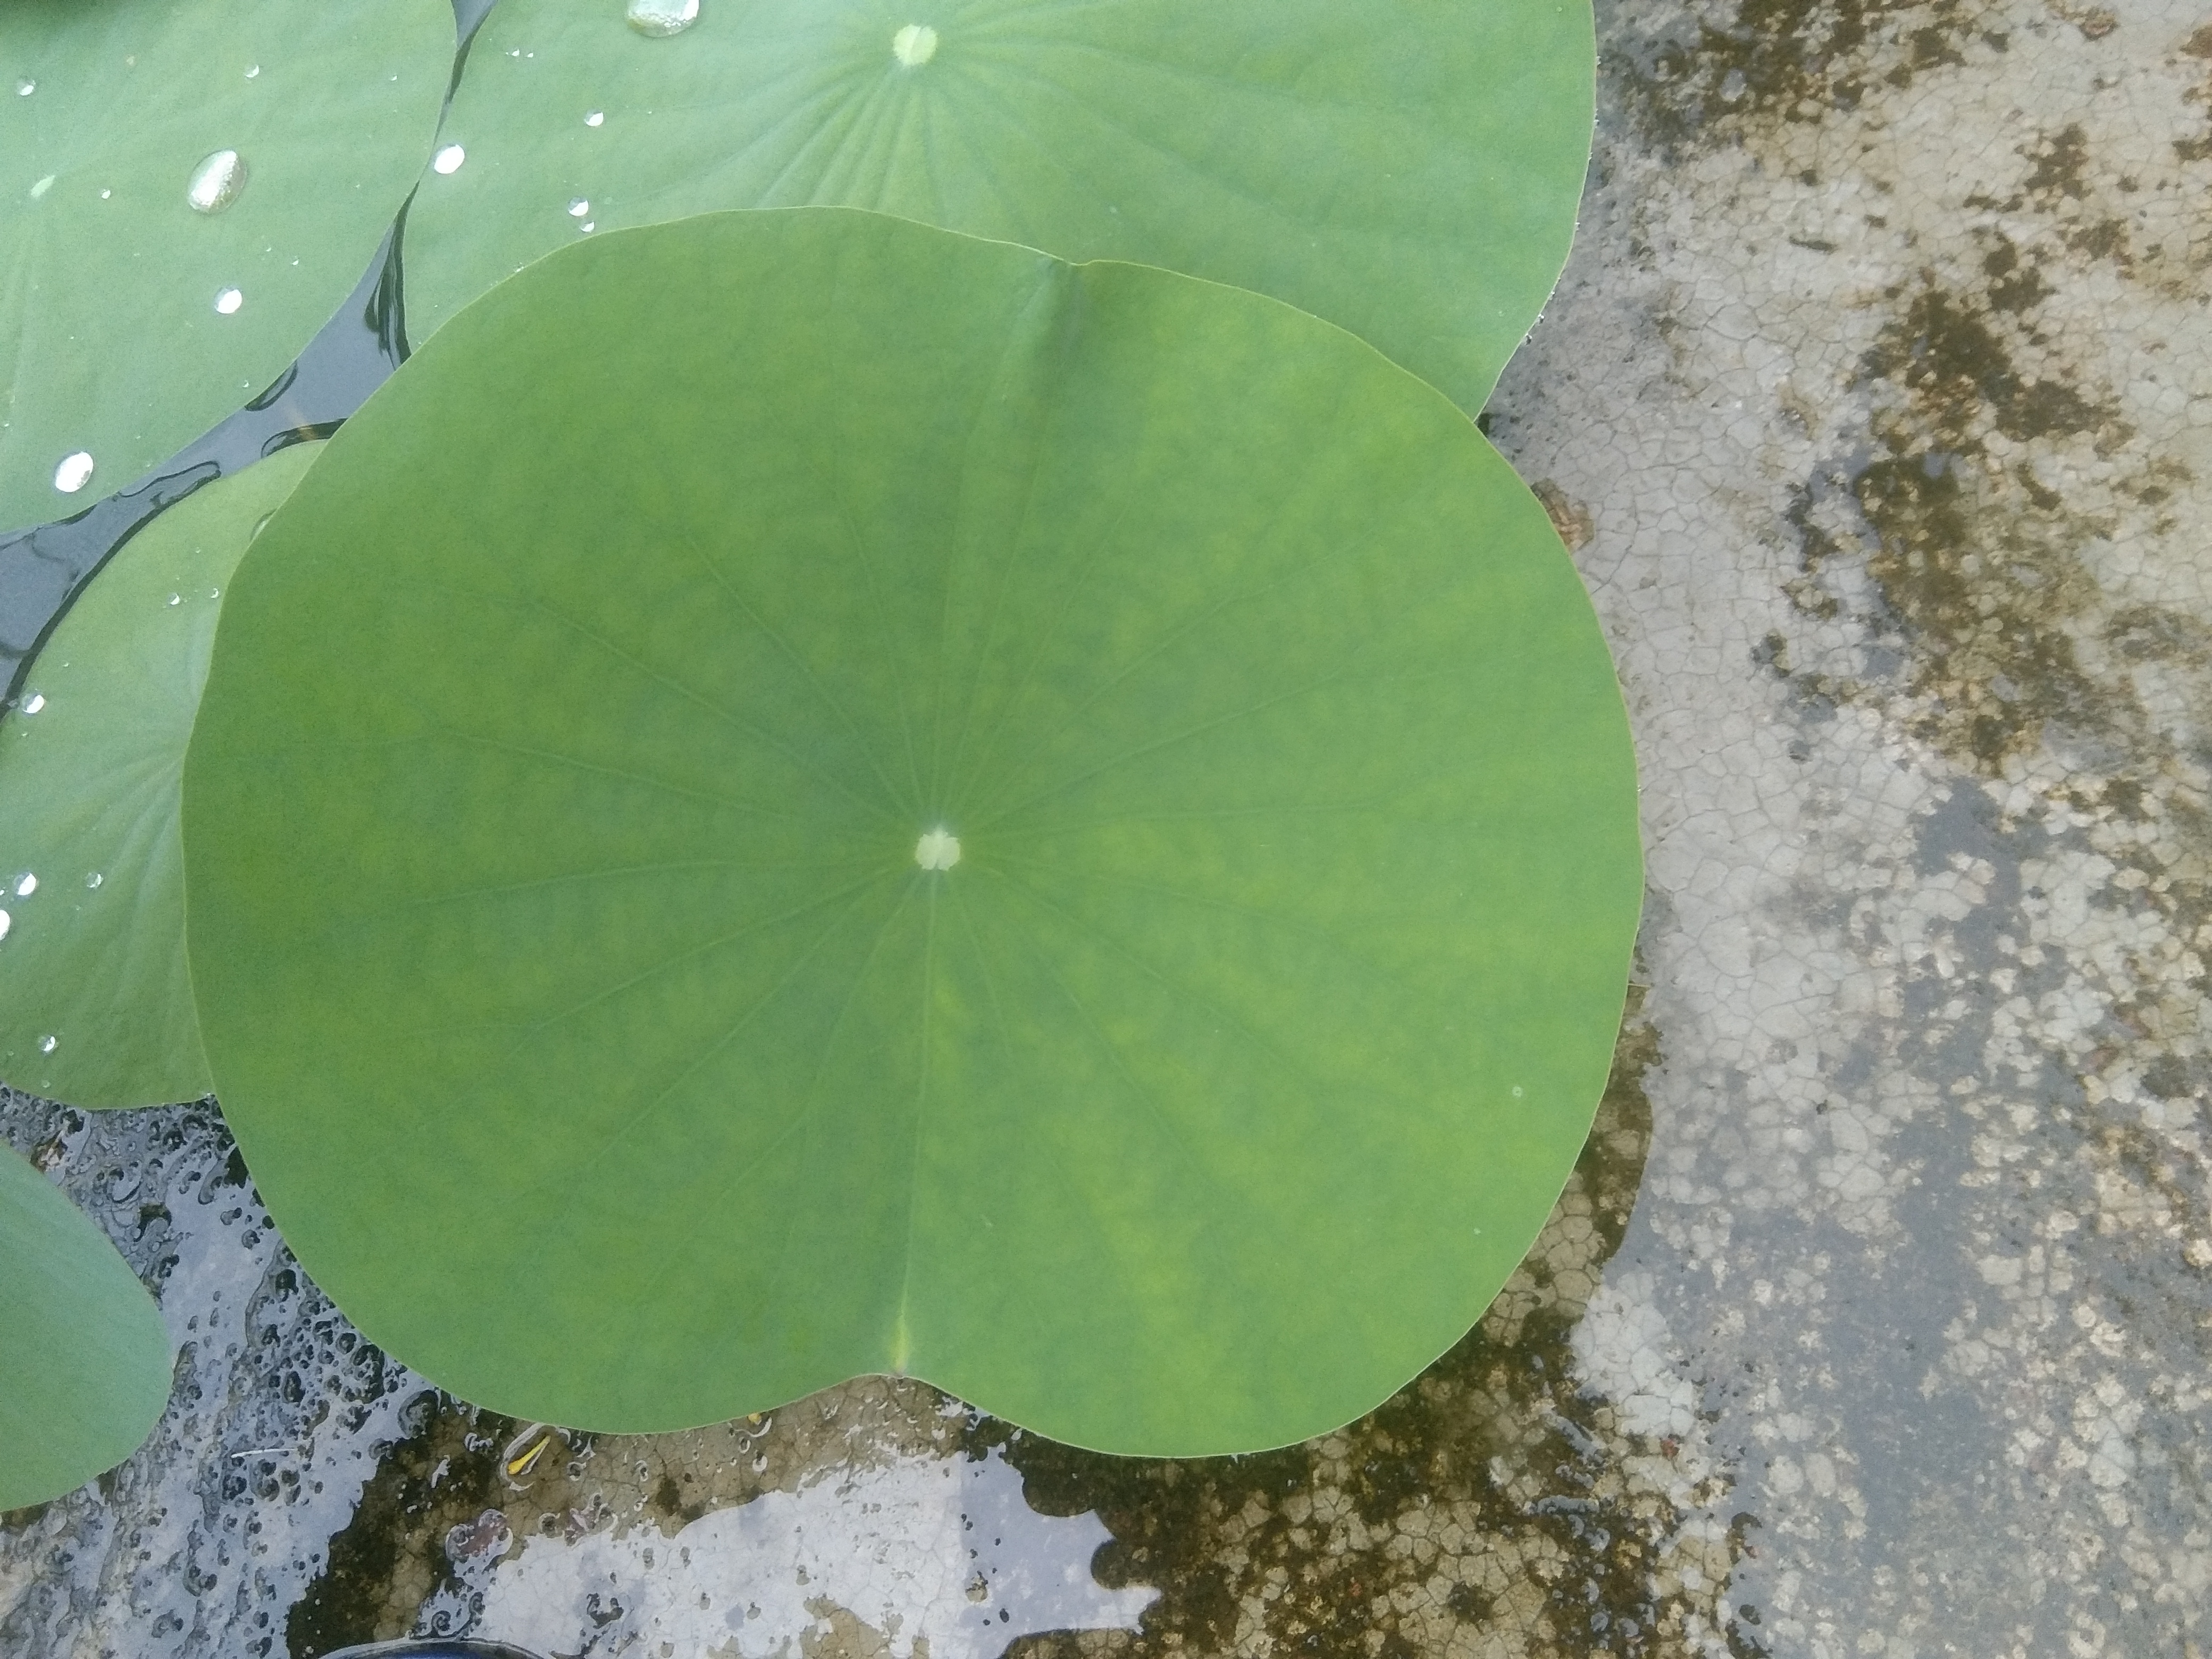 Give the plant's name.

lotus
